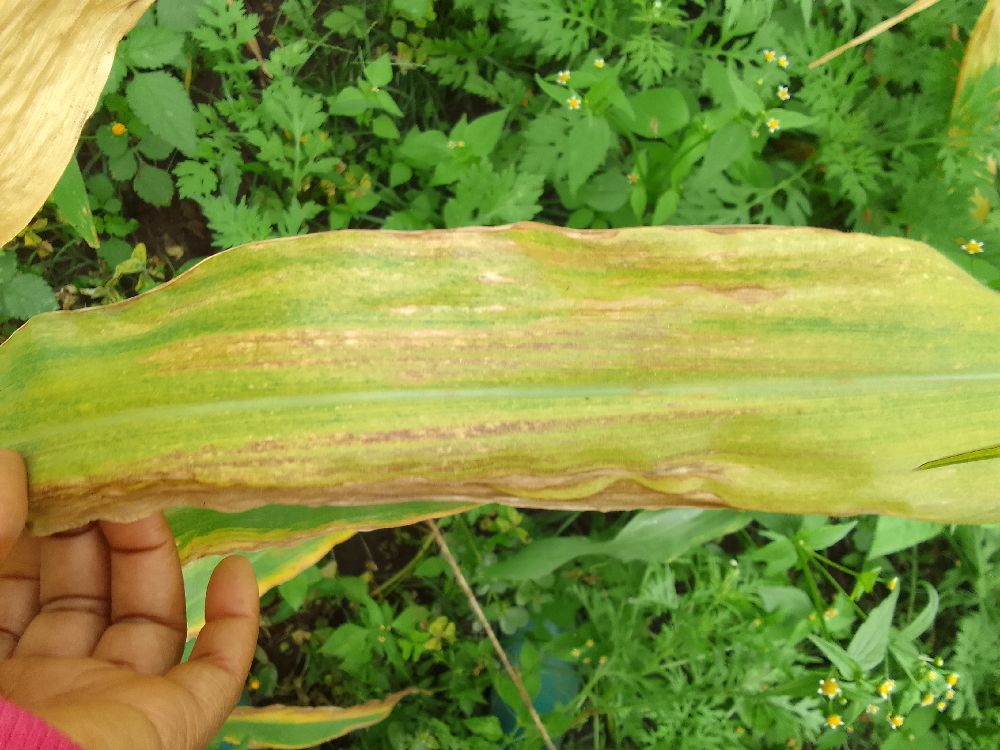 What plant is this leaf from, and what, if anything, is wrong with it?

maize, maize lethal necrosis
